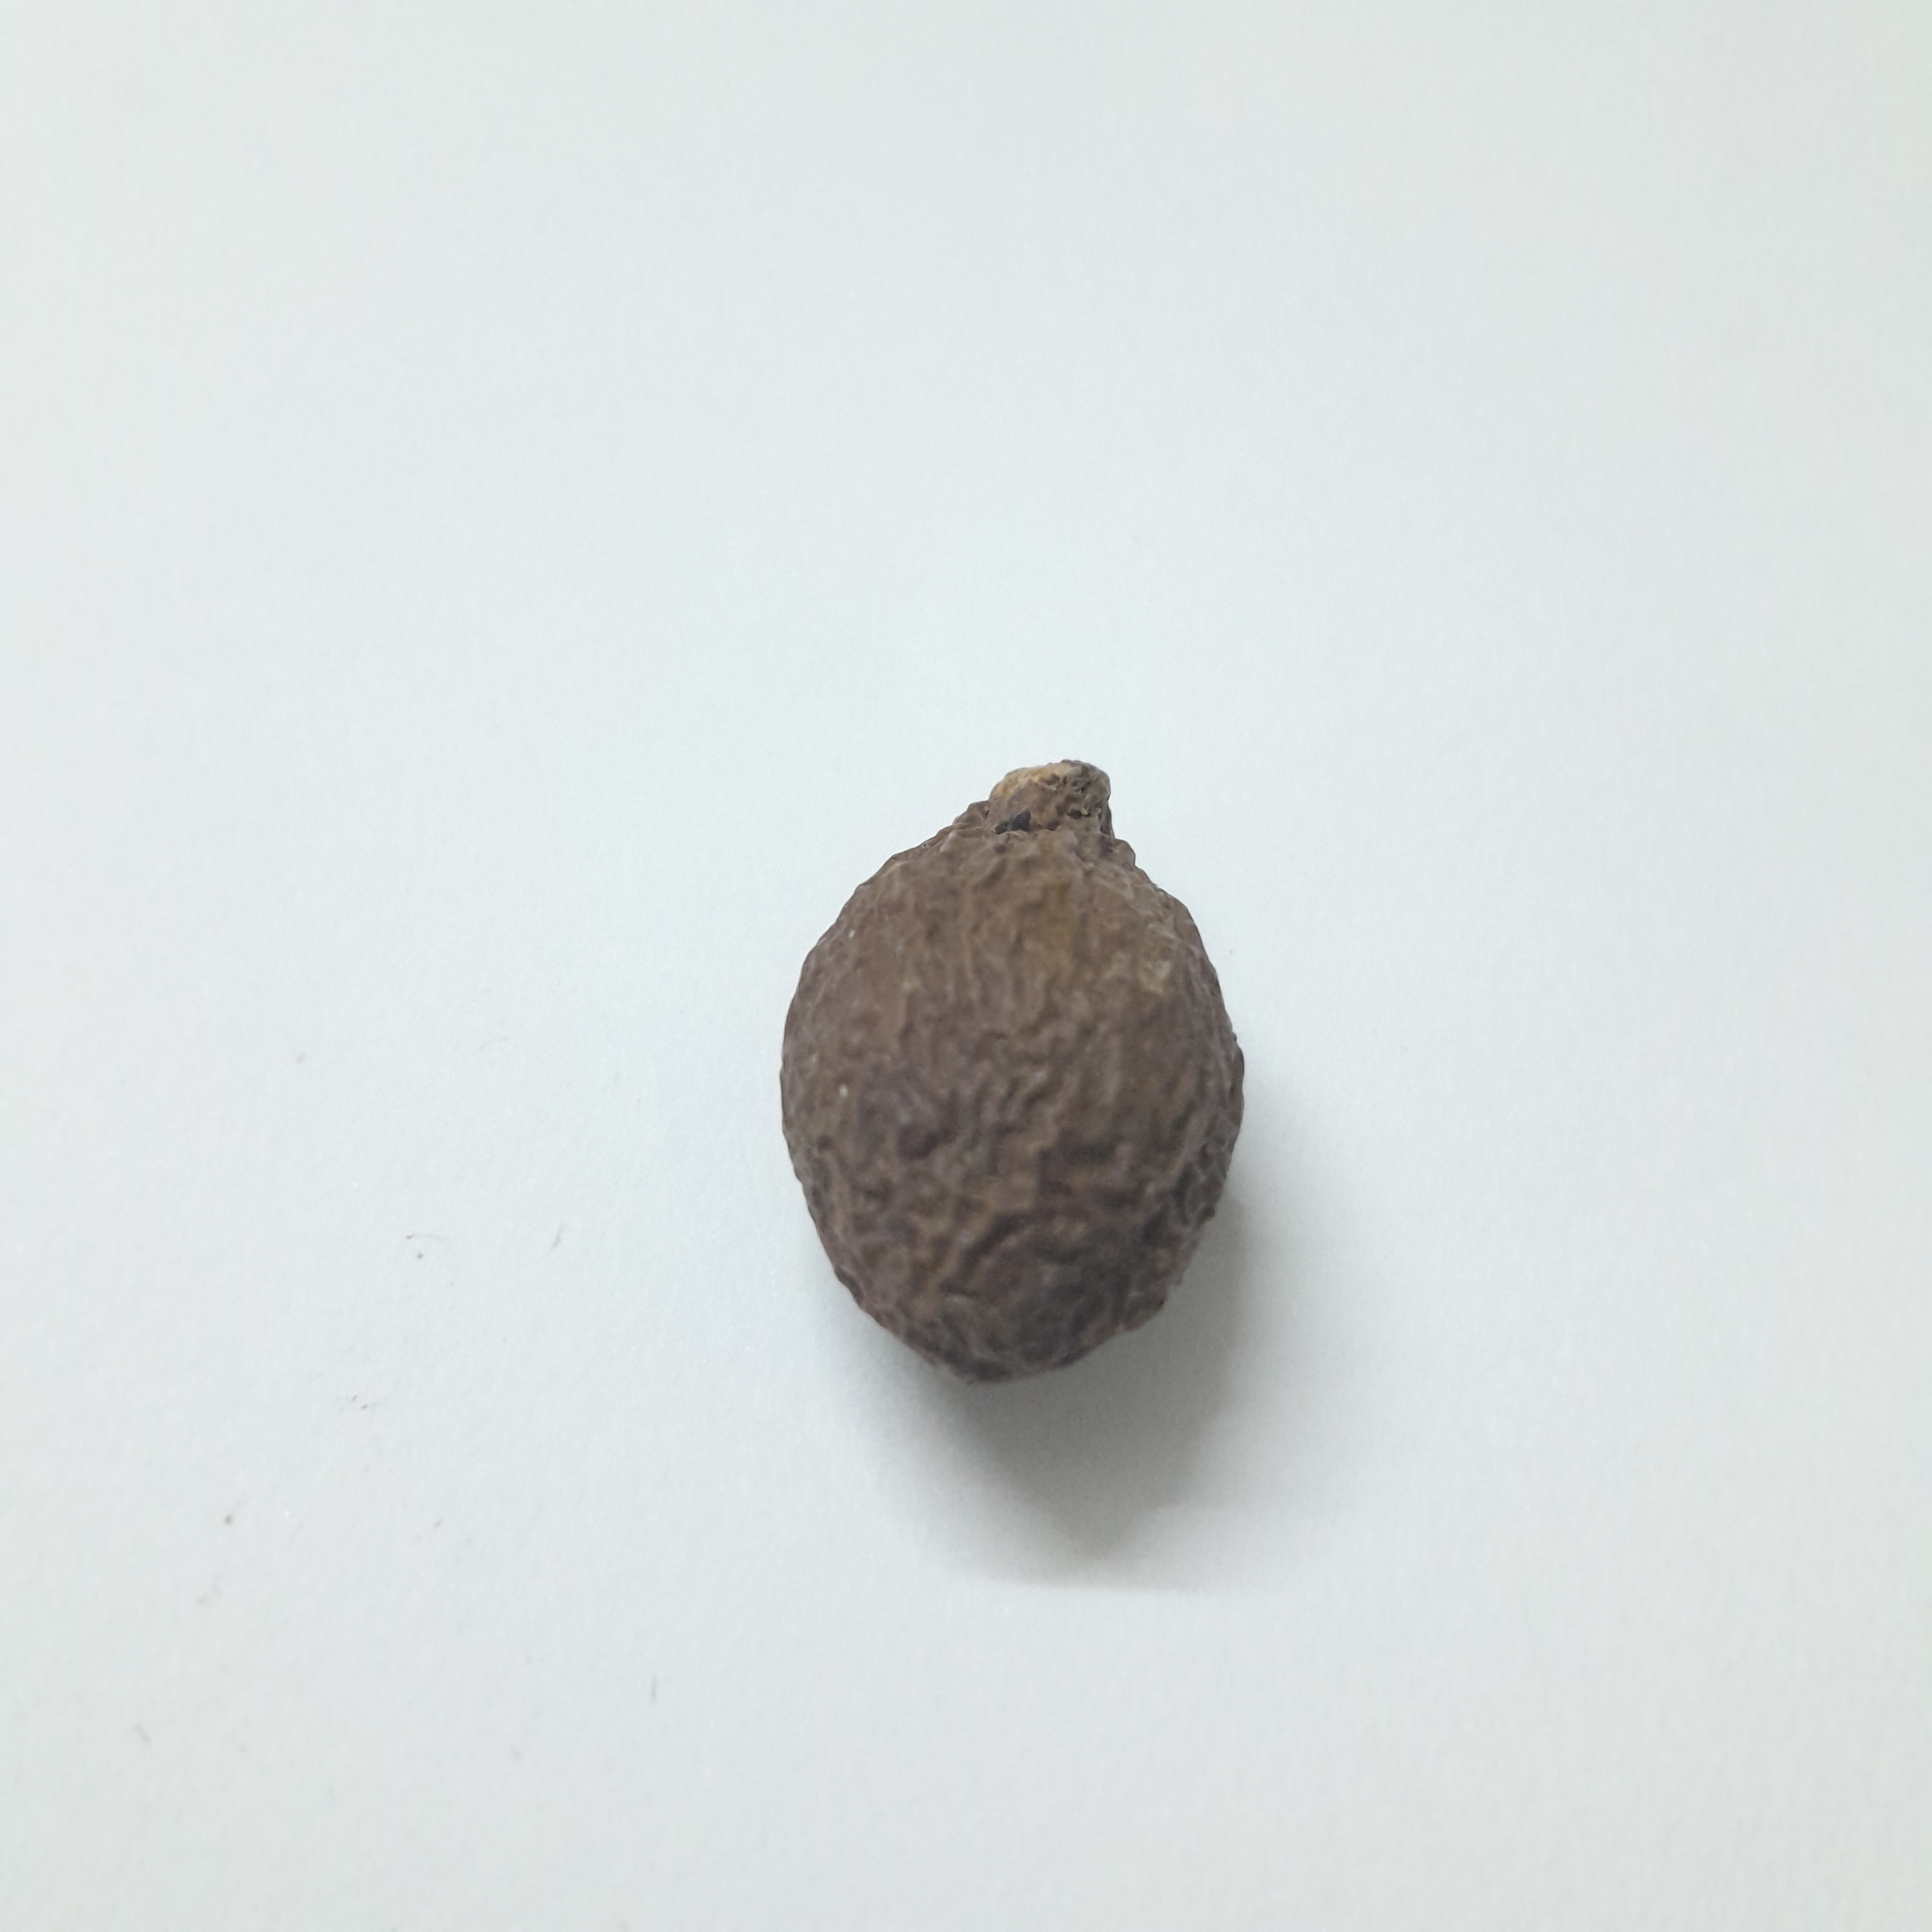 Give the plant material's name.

niranjanphal
